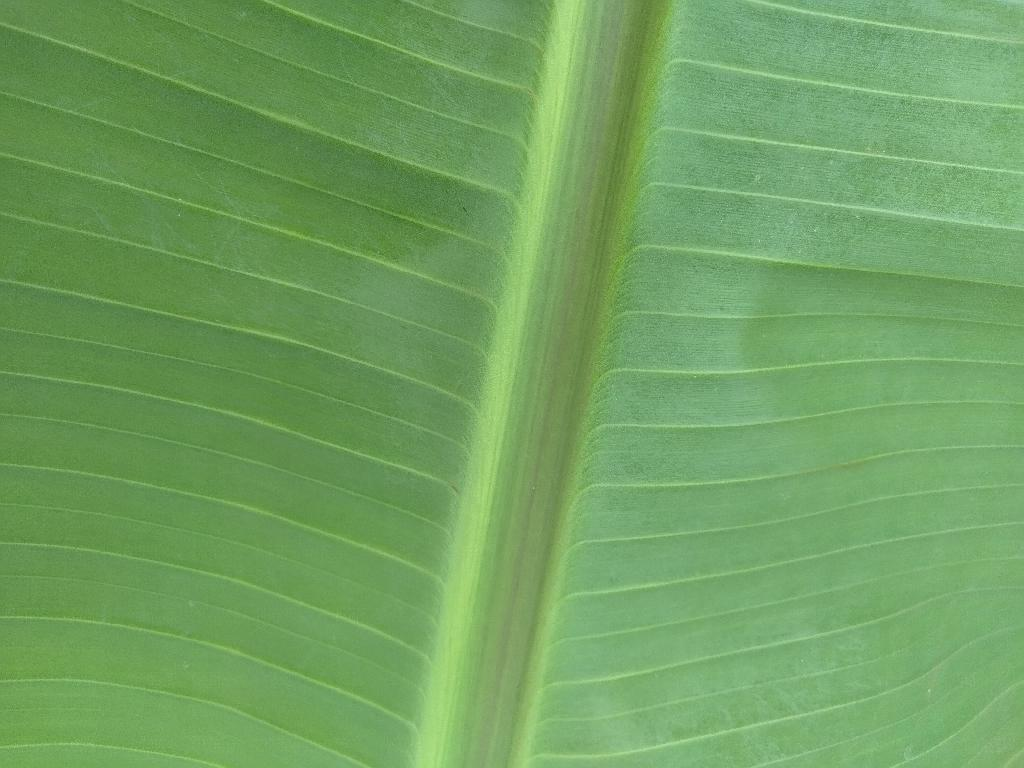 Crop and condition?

banana, healthy
